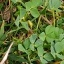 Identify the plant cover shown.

unstructured weed
